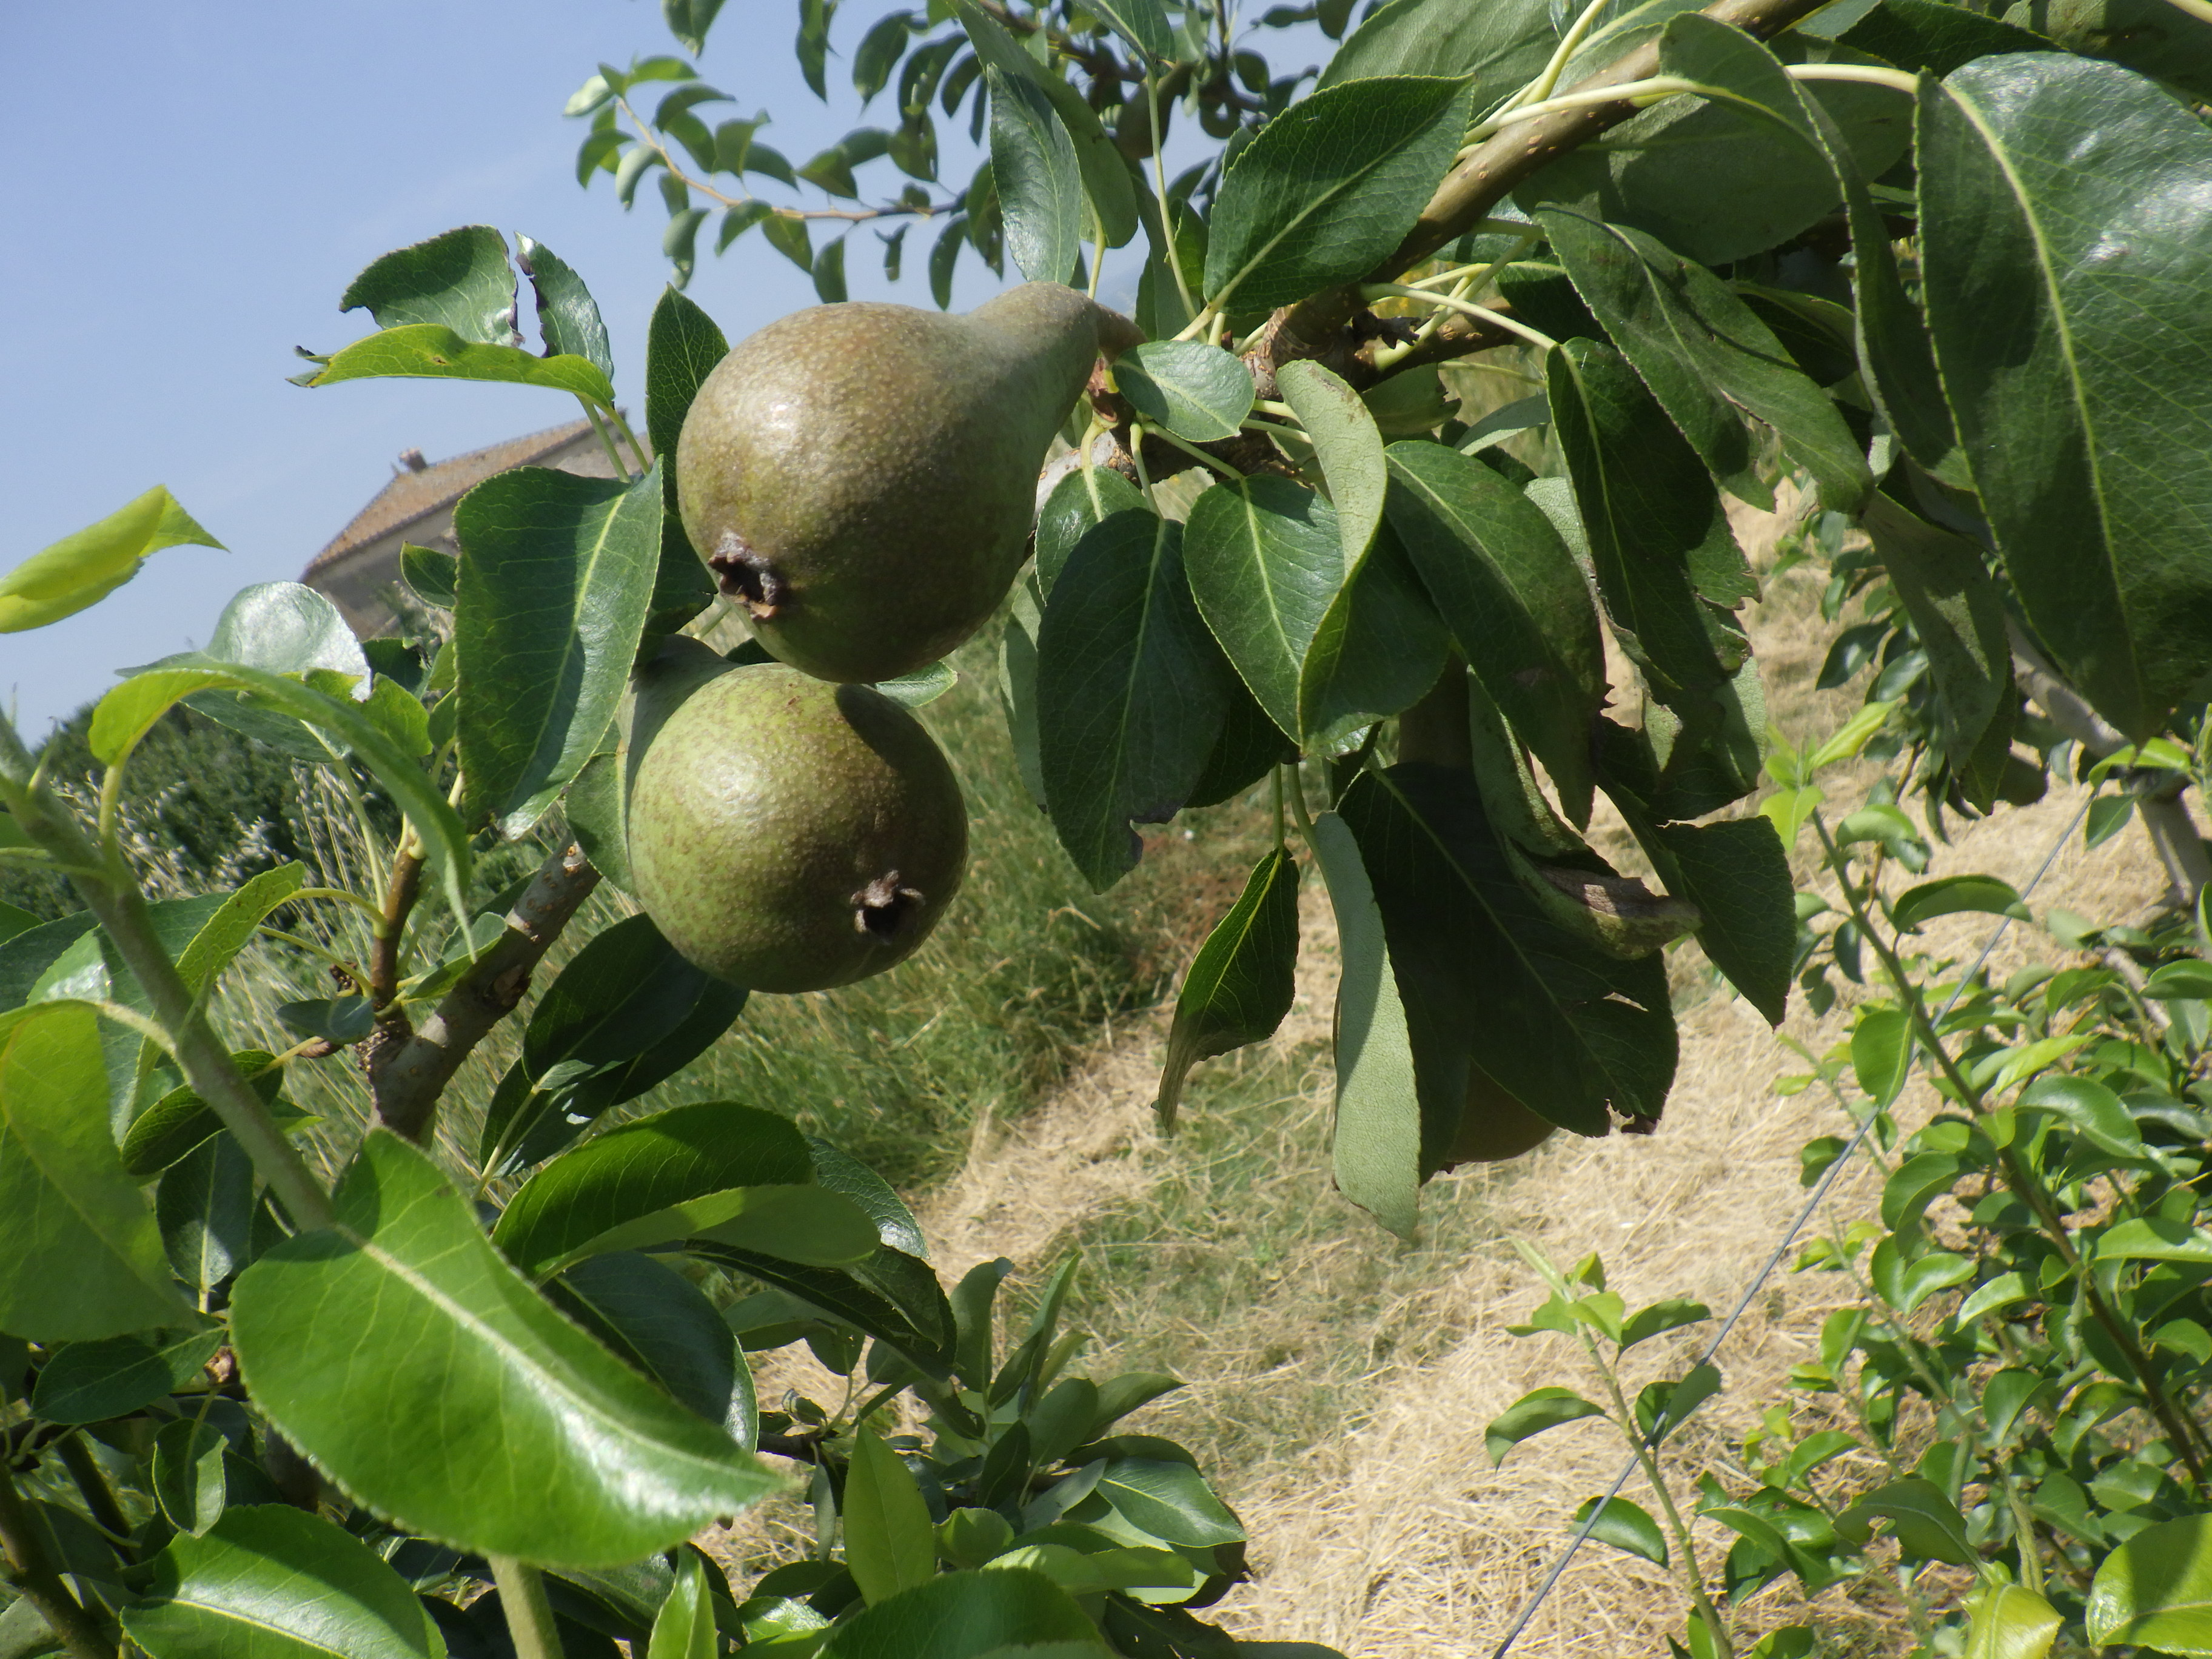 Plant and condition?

pear, mechanical damage
